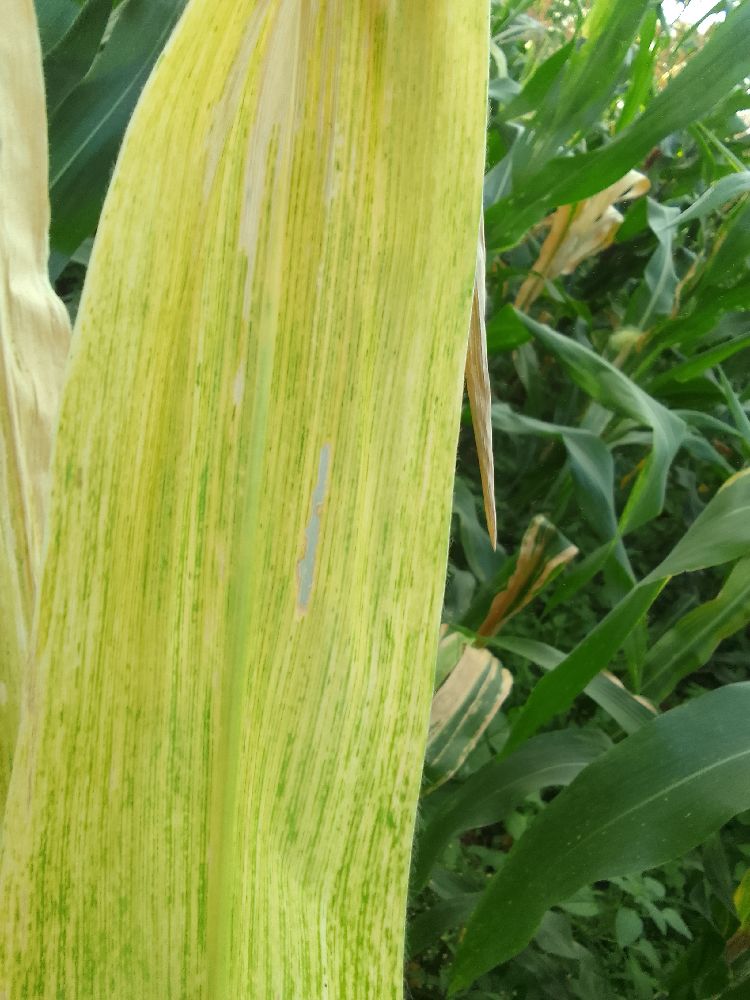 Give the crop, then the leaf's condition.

maize, maize lethal necrosis
